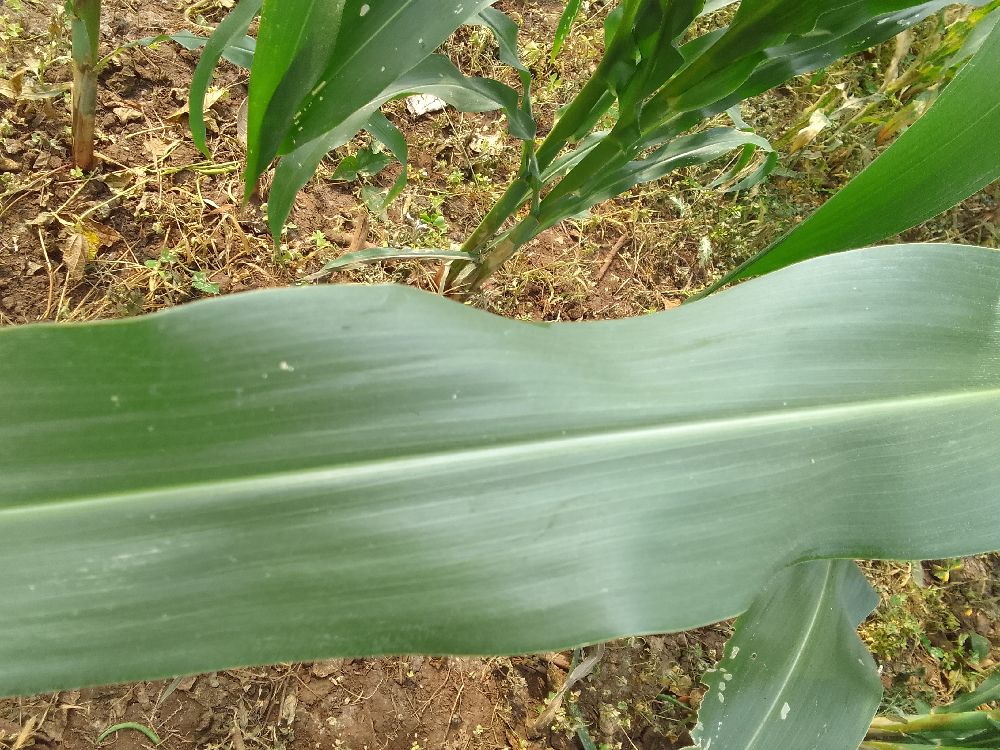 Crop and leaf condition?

maize, healthy
